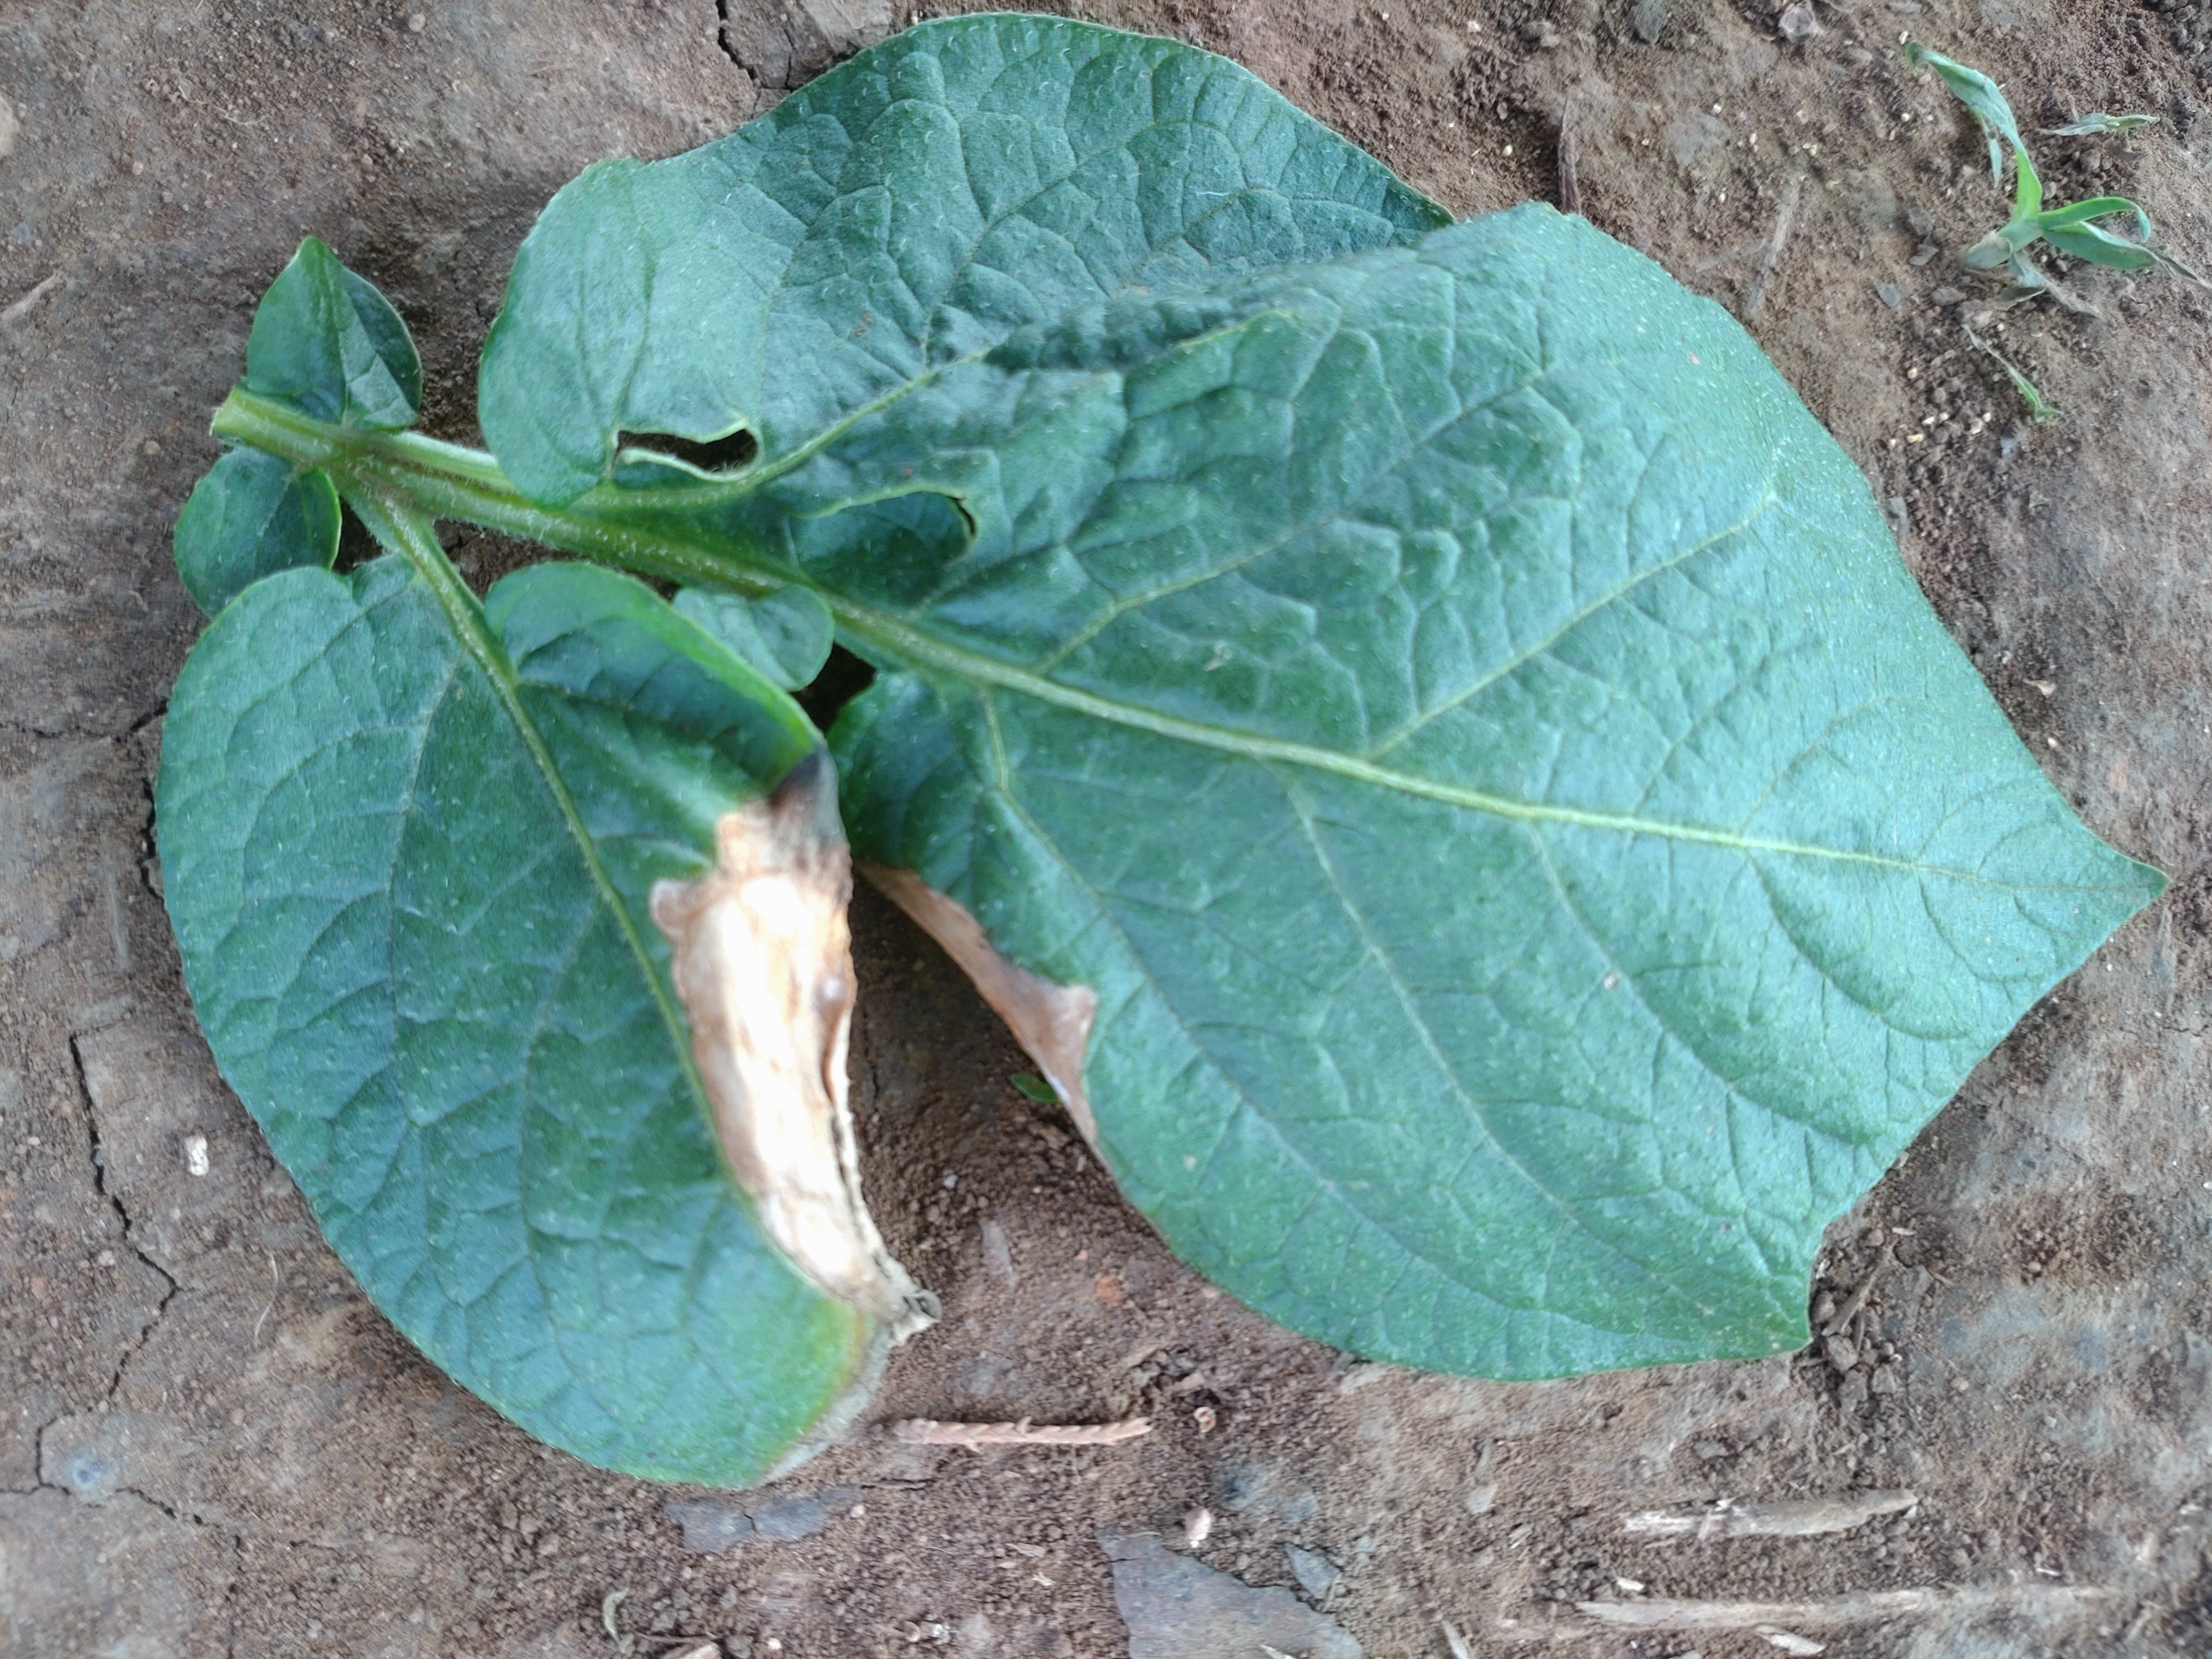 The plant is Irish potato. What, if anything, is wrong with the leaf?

early blight
